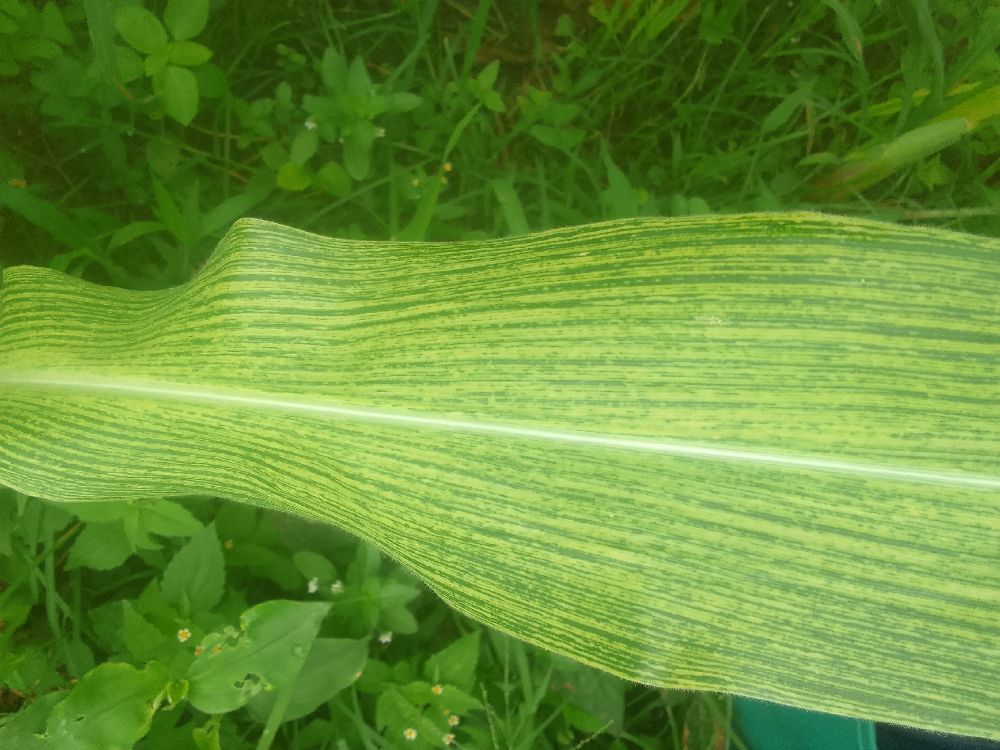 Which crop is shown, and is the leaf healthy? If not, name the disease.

maize, maize streak virus
